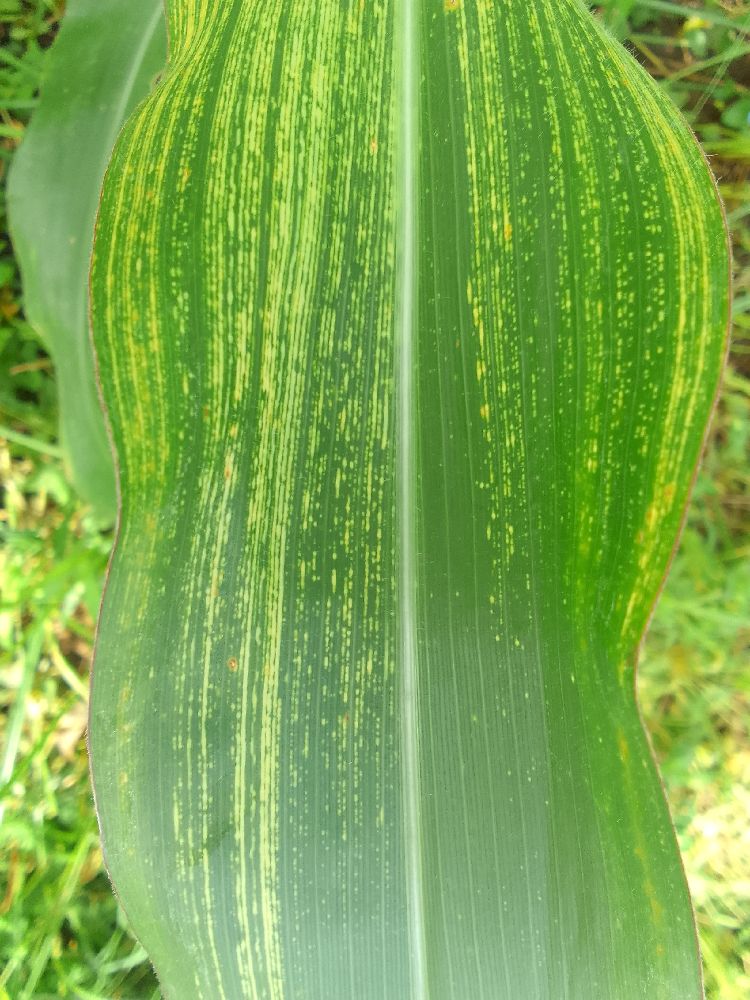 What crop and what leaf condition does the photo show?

maize, maize streak virus
